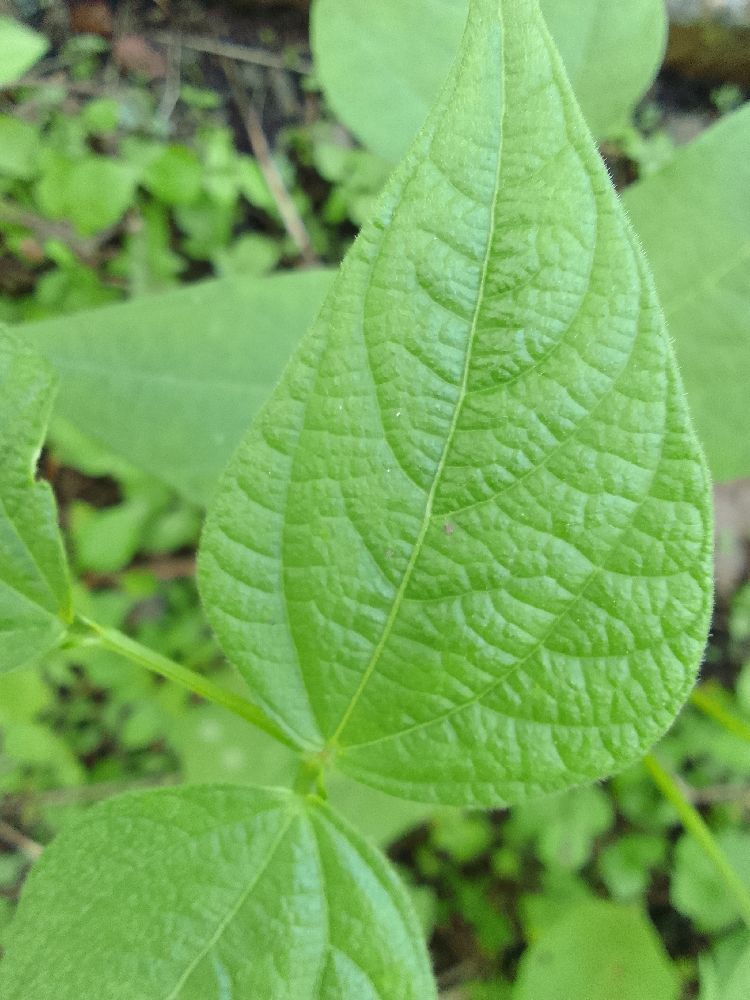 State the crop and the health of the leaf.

common bean, healthy
